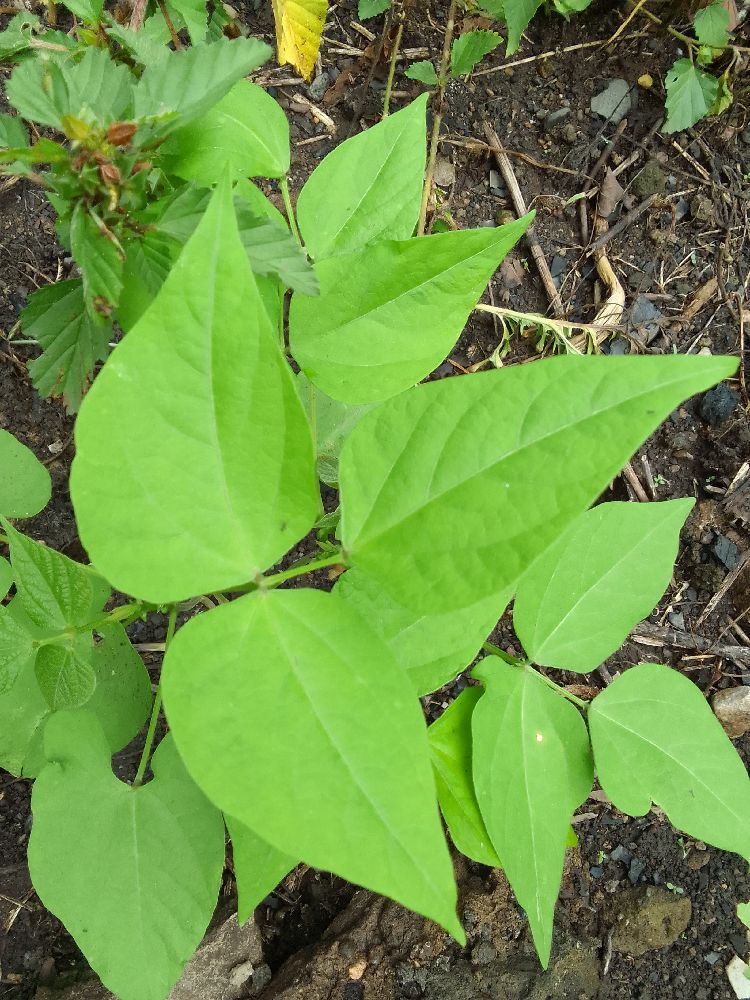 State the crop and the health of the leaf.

common bean, healthy
